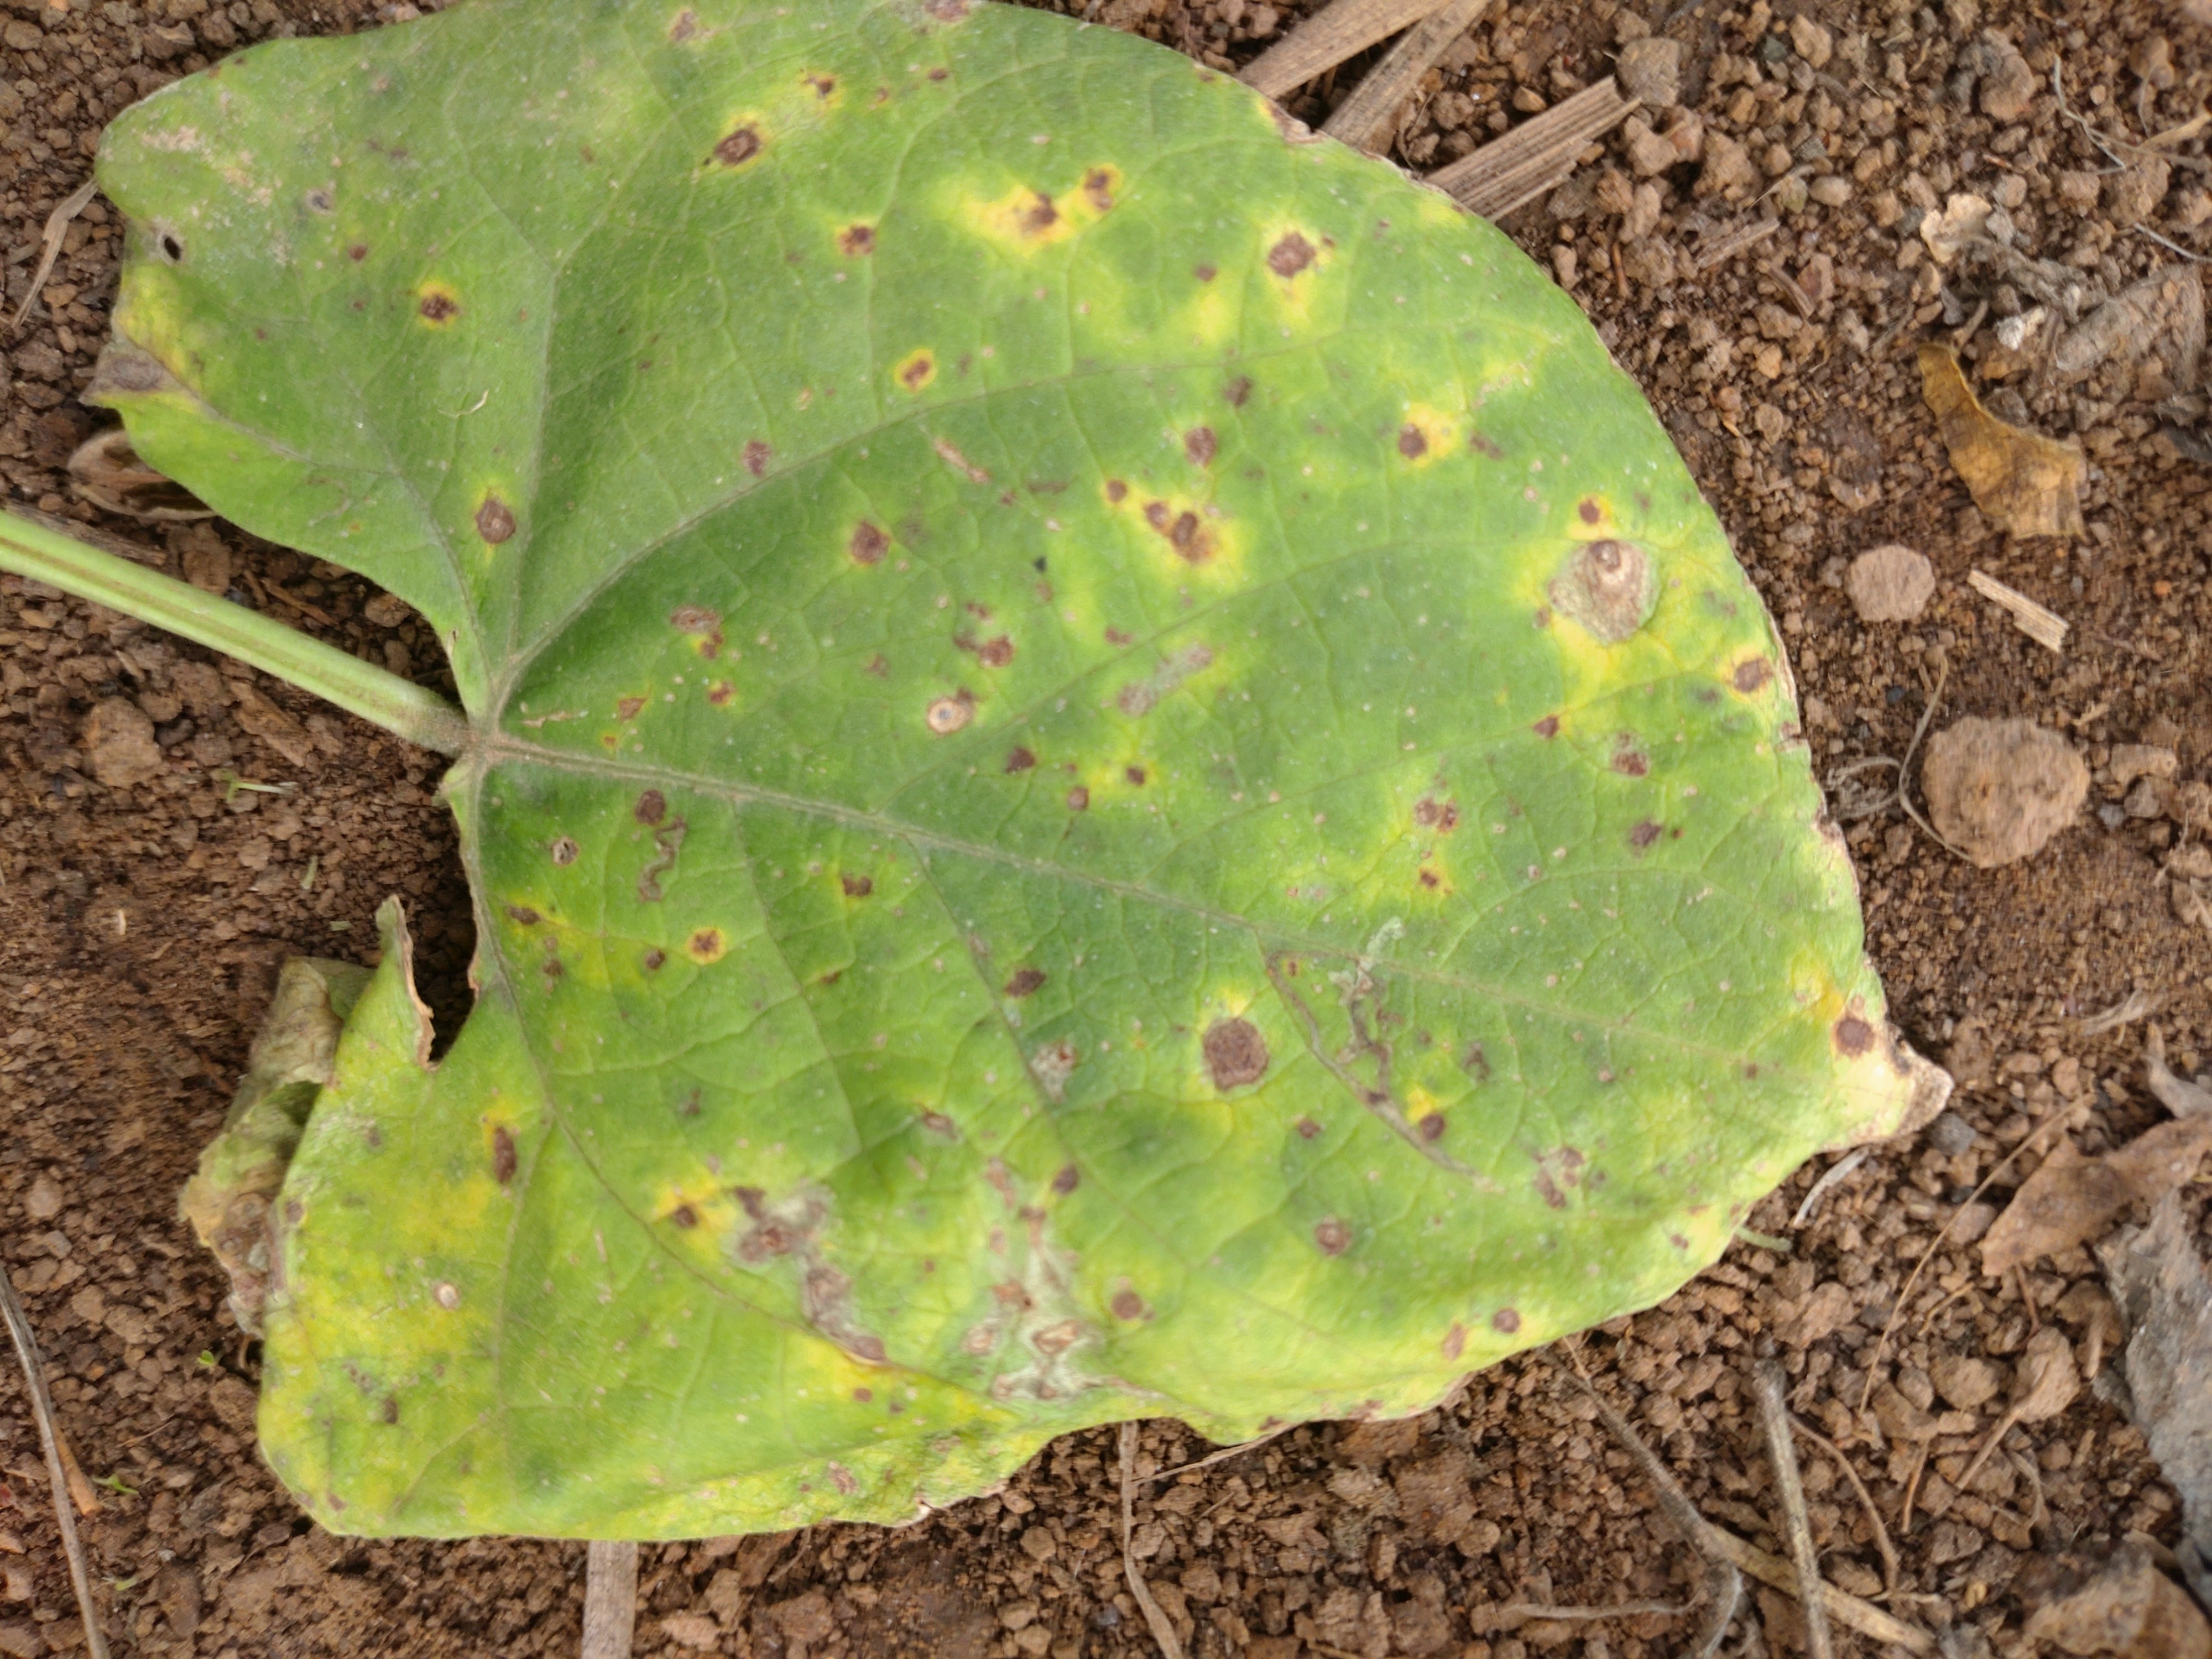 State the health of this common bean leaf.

rust
